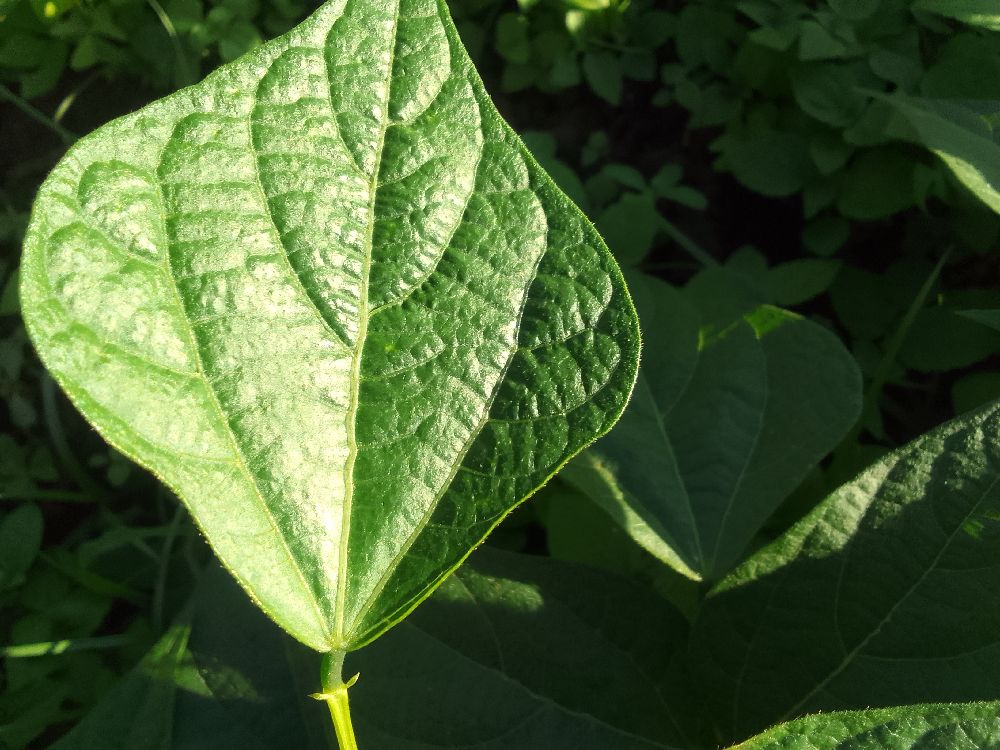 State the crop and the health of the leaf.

common bean, healthy
